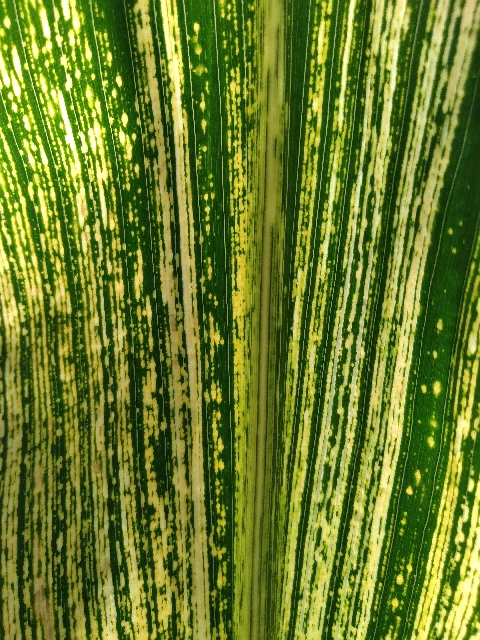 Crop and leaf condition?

maize, maize streak virus
